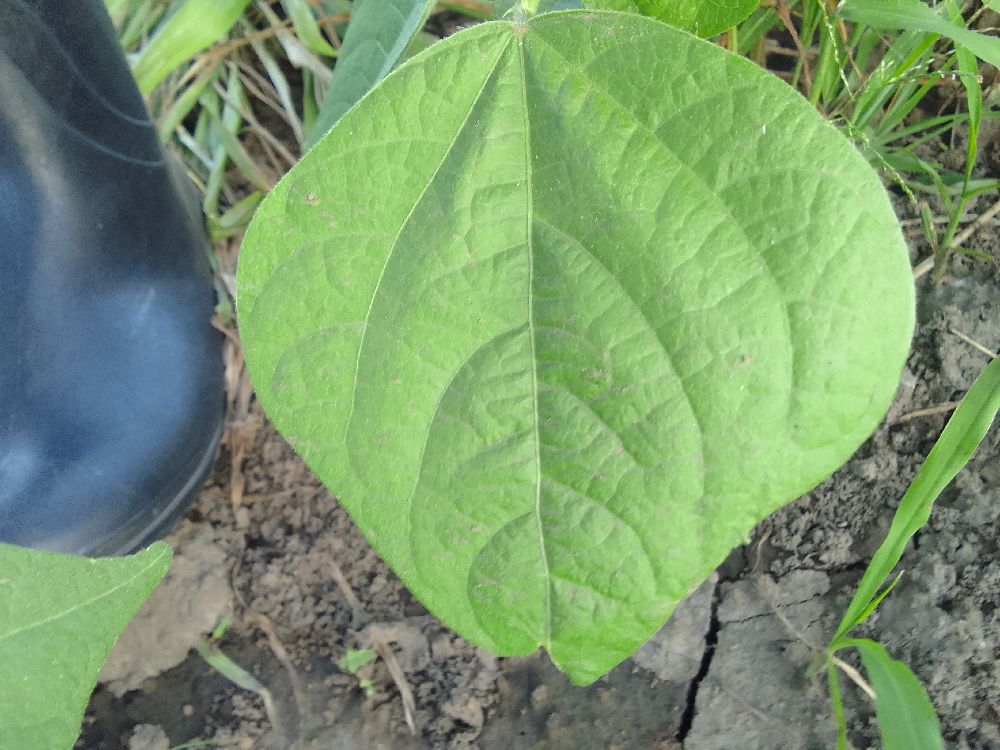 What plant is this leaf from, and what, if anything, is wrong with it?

common bean, healthy
